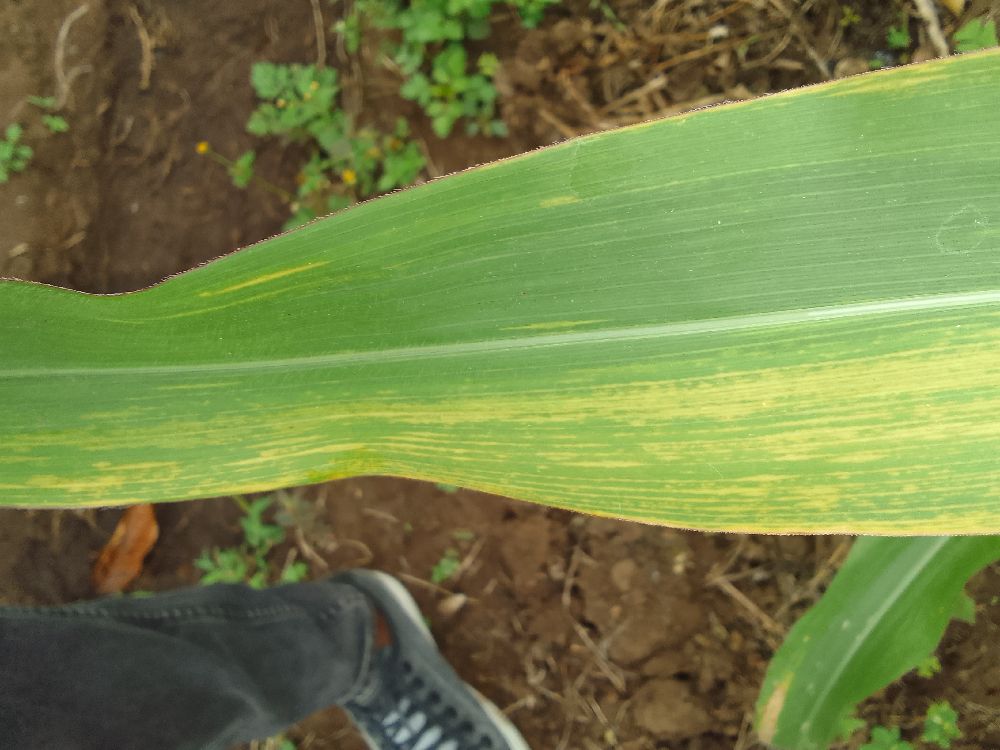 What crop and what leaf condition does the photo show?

maize, maize lethal necrosis
